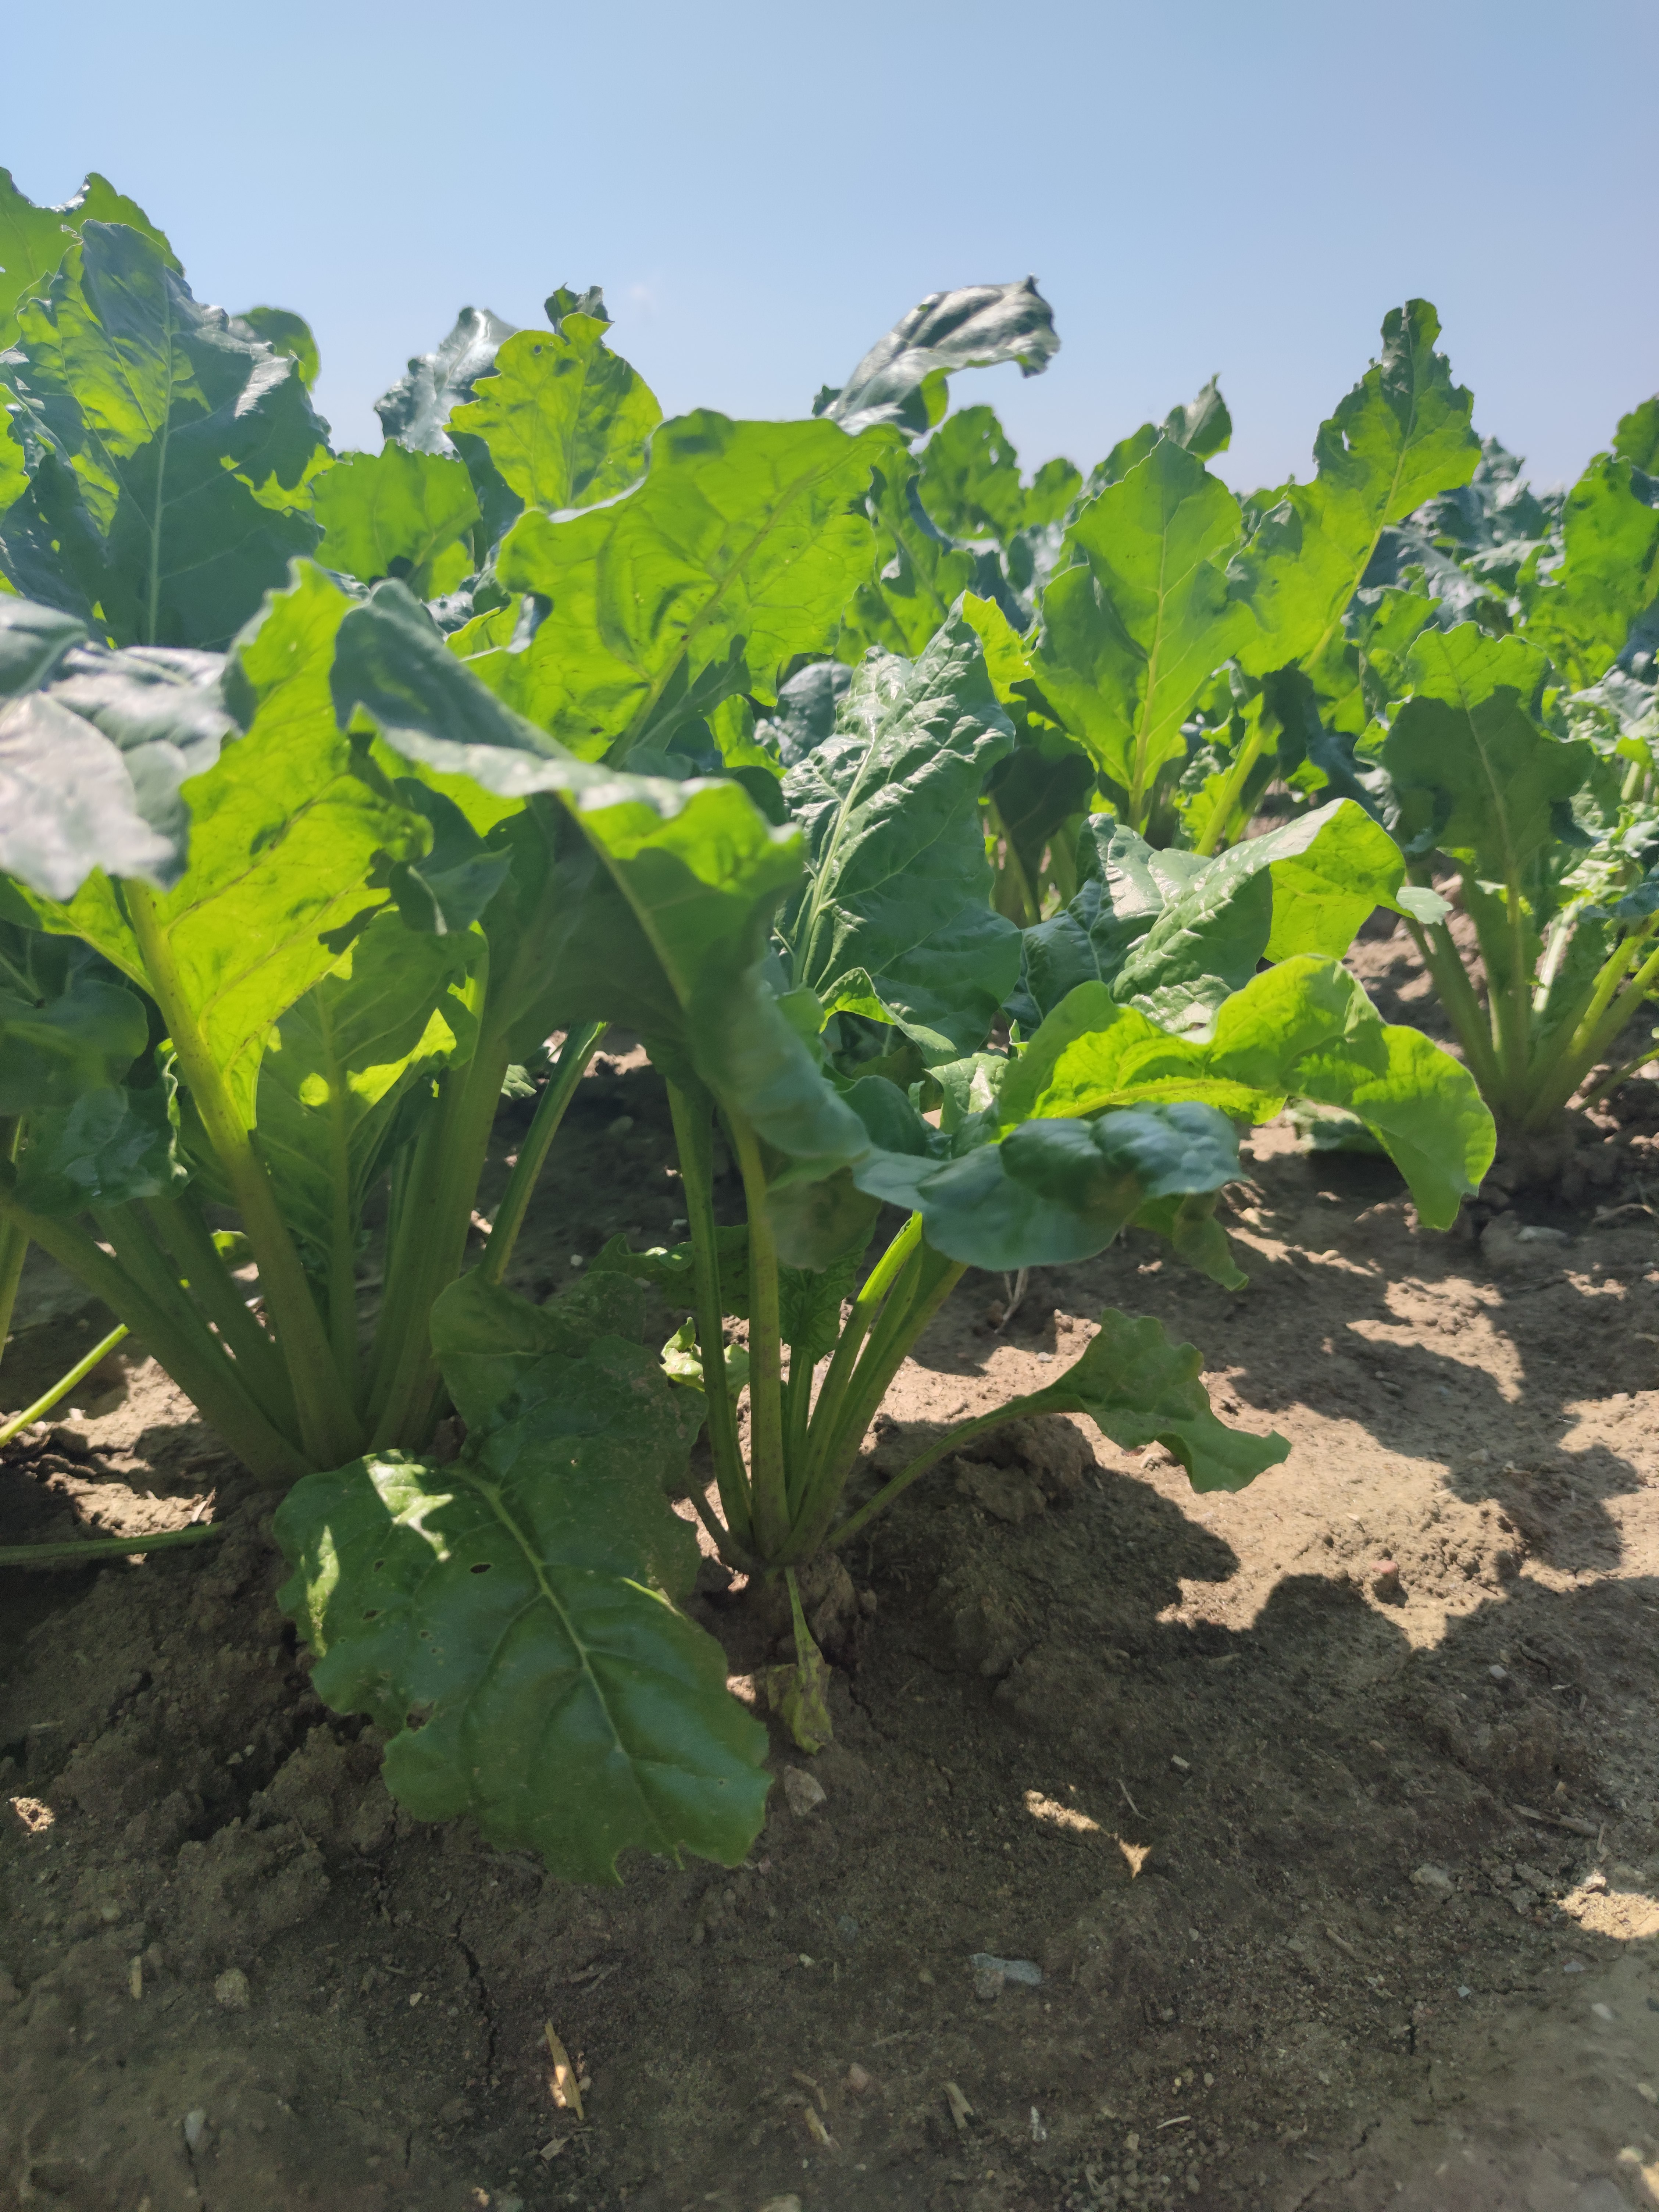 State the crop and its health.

beet, unaffected
